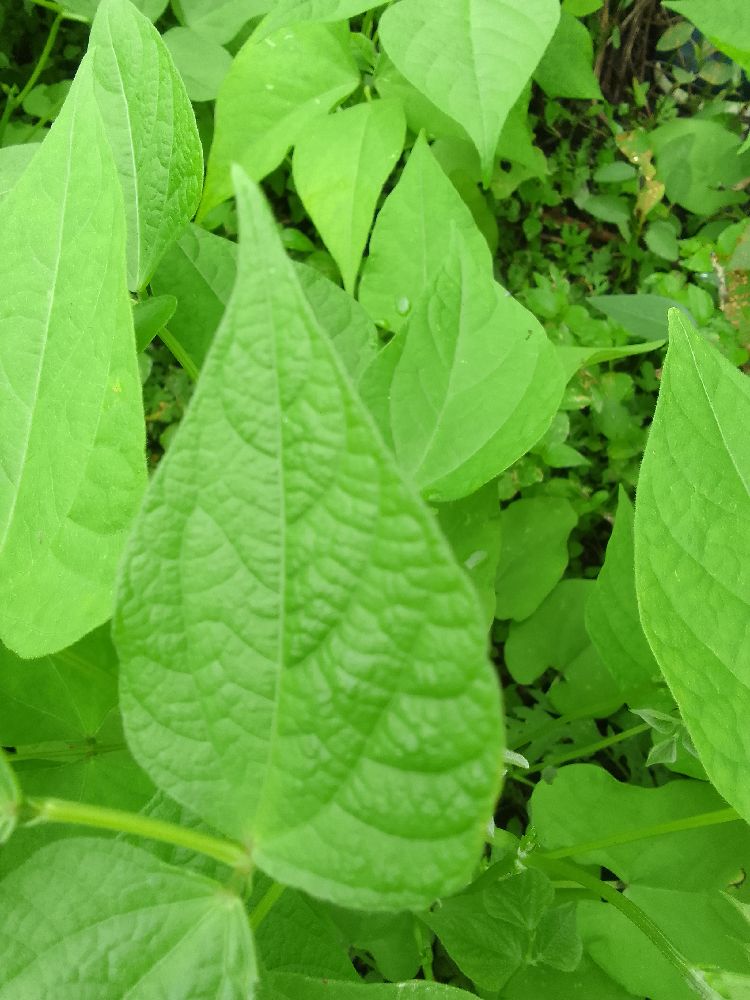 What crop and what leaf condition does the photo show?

common bean, healthy
